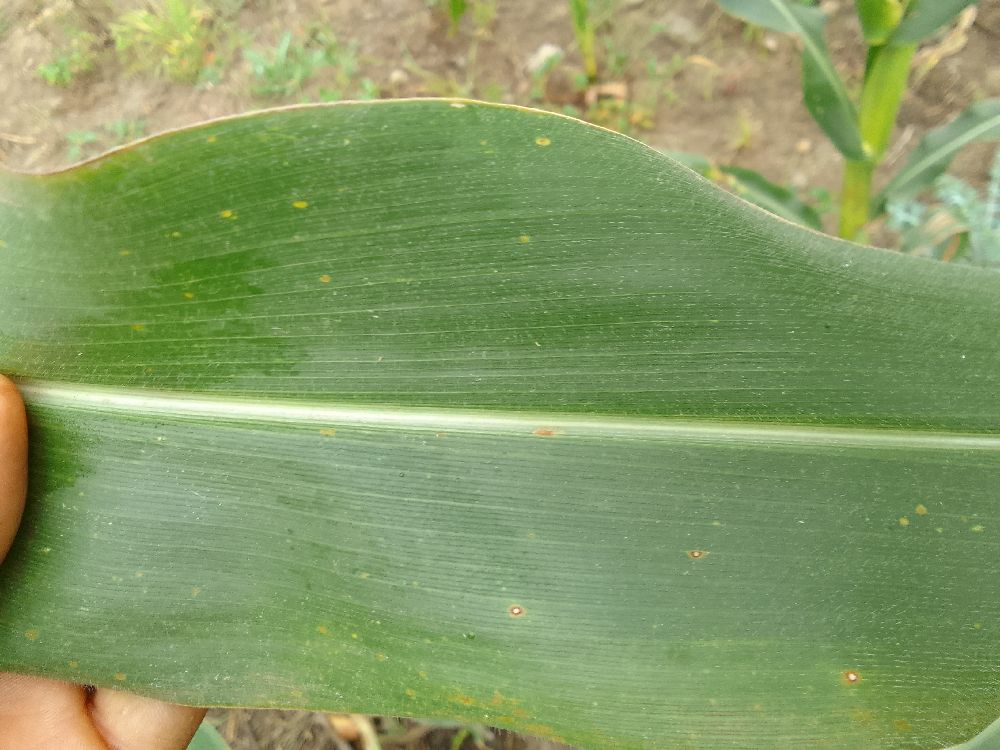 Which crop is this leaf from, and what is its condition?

maize, healthy
